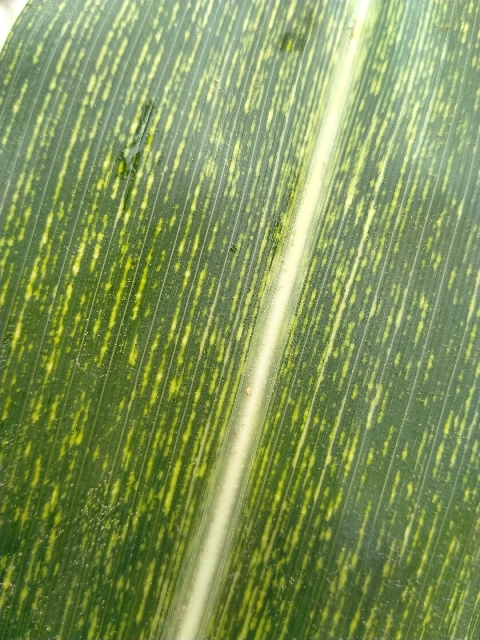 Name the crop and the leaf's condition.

maize, maize streak virus
